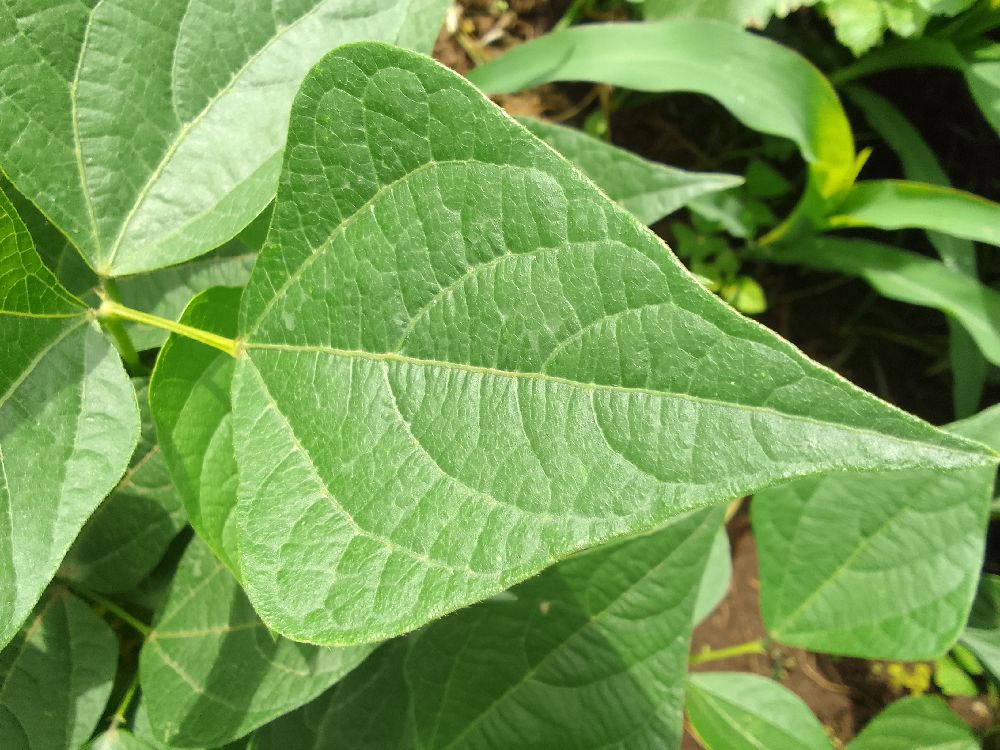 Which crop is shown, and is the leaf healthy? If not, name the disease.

common bean, healthy
